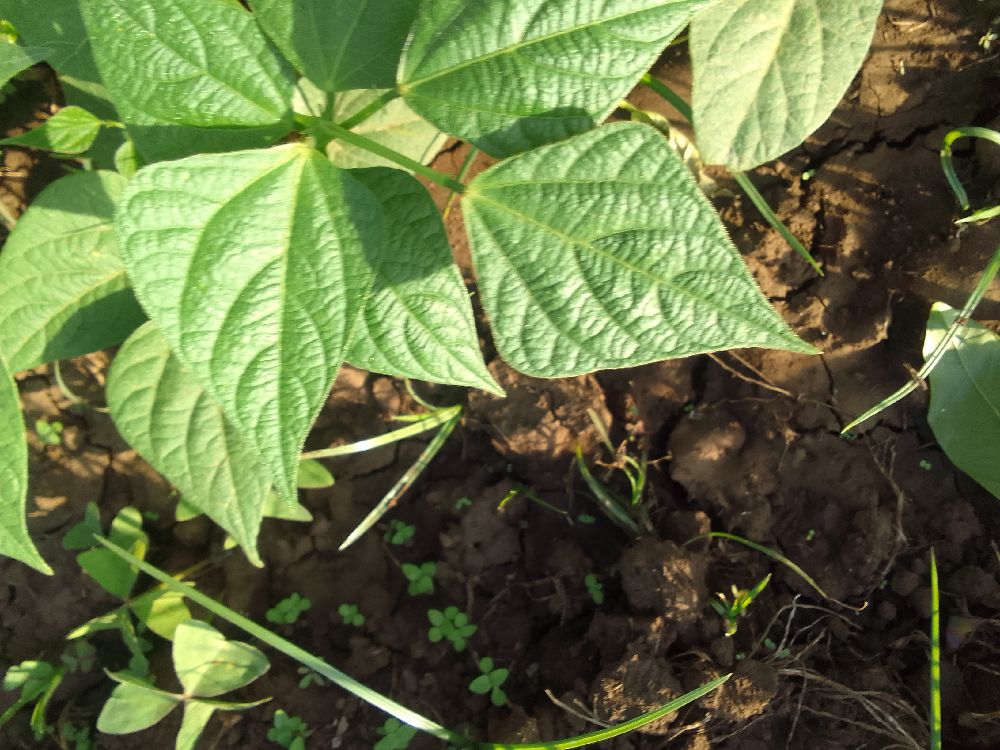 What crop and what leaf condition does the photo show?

common bean, healthy
